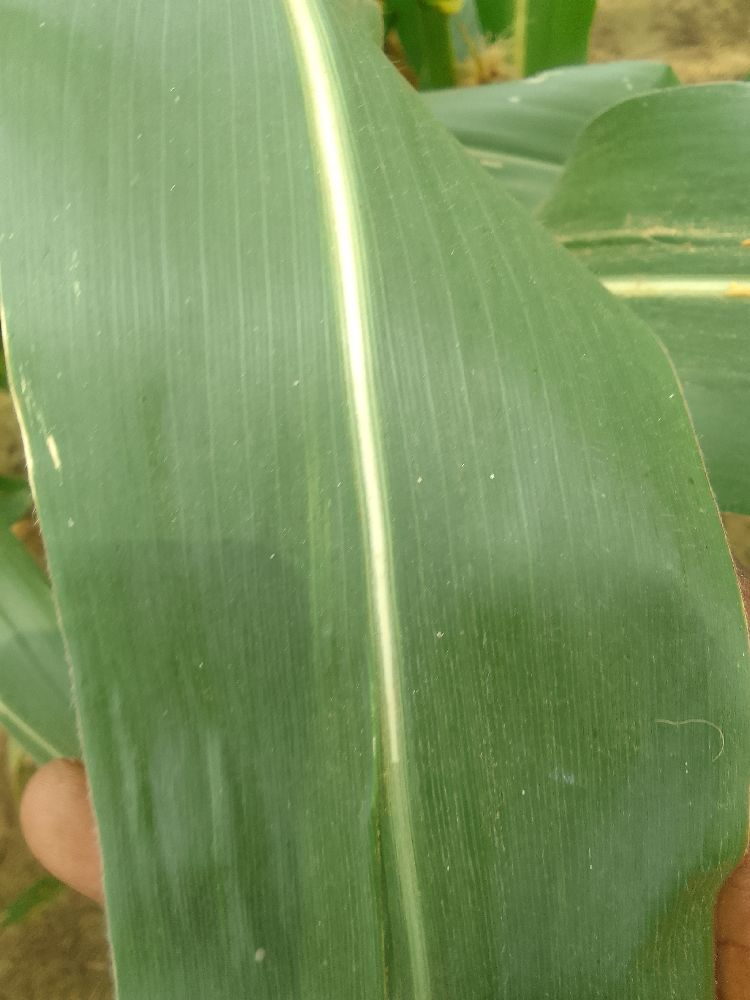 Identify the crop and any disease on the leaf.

maize, healthy
